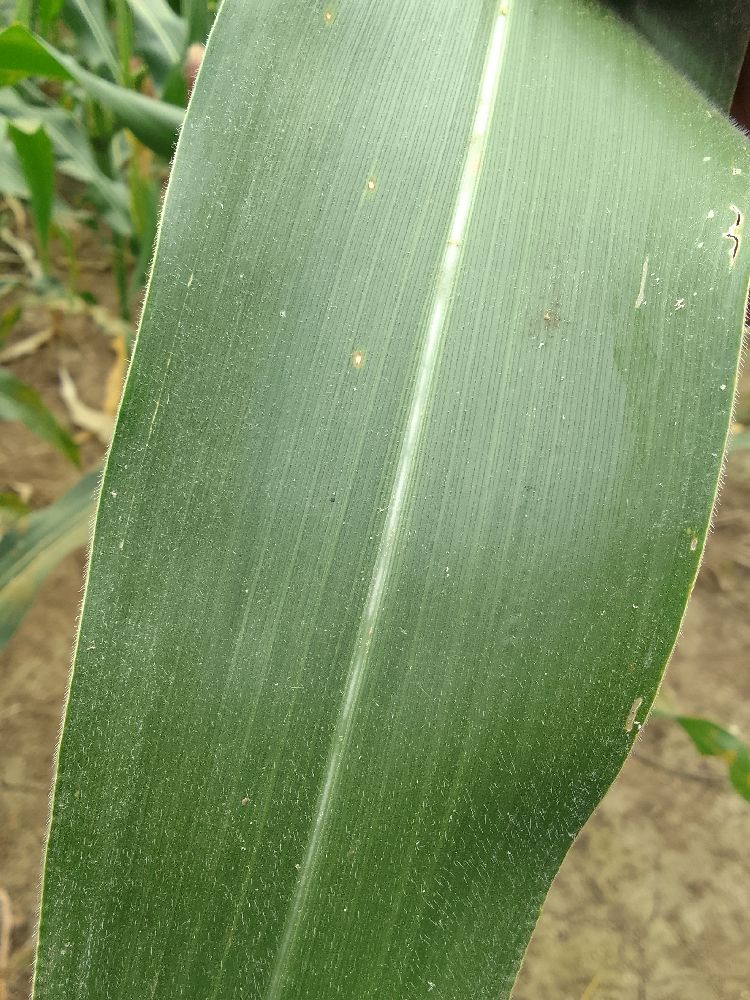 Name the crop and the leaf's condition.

maize, healthy
